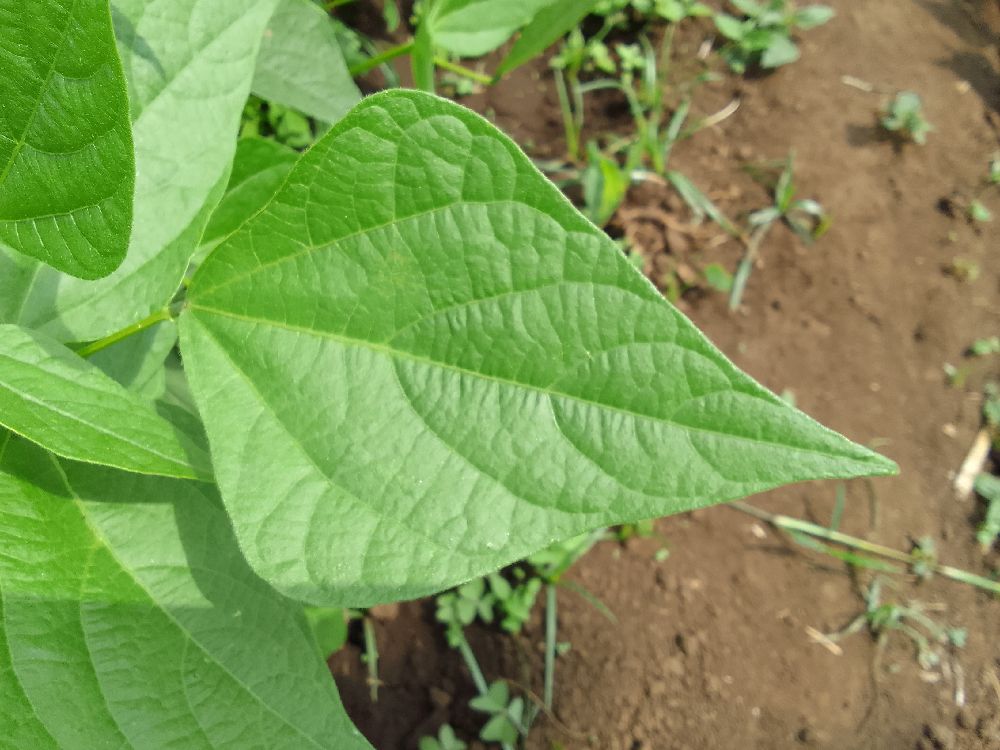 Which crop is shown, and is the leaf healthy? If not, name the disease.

common bean, healthy
